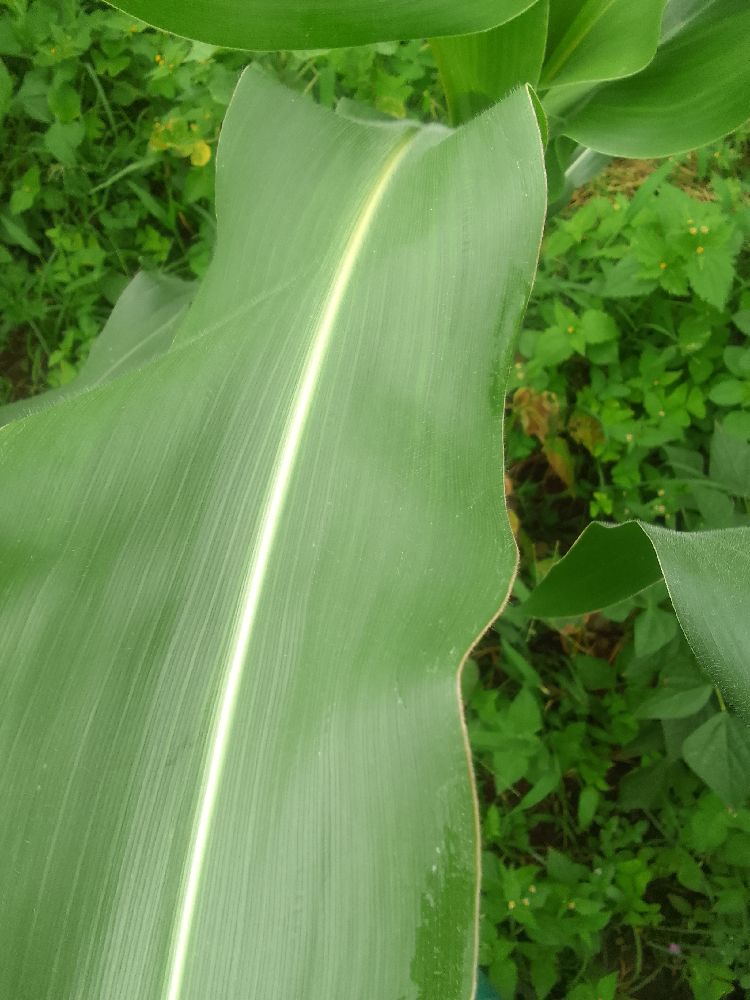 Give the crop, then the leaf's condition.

maize, healthy
